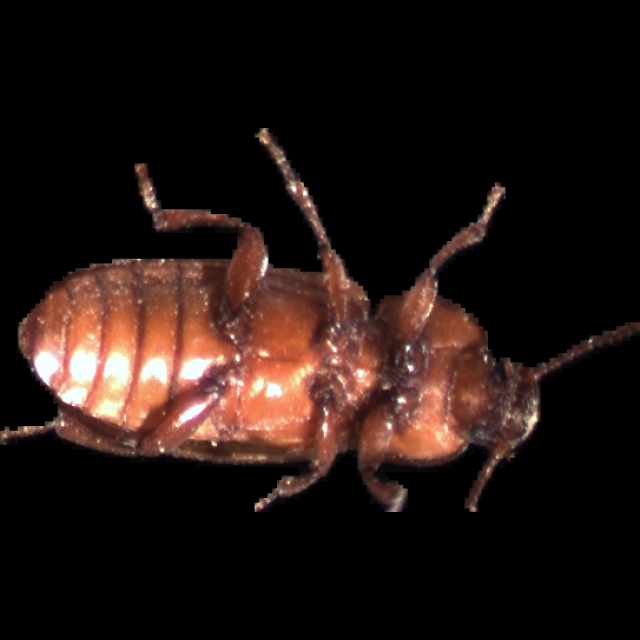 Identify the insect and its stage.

mealworm beetle
